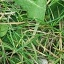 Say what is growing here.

structured weed
